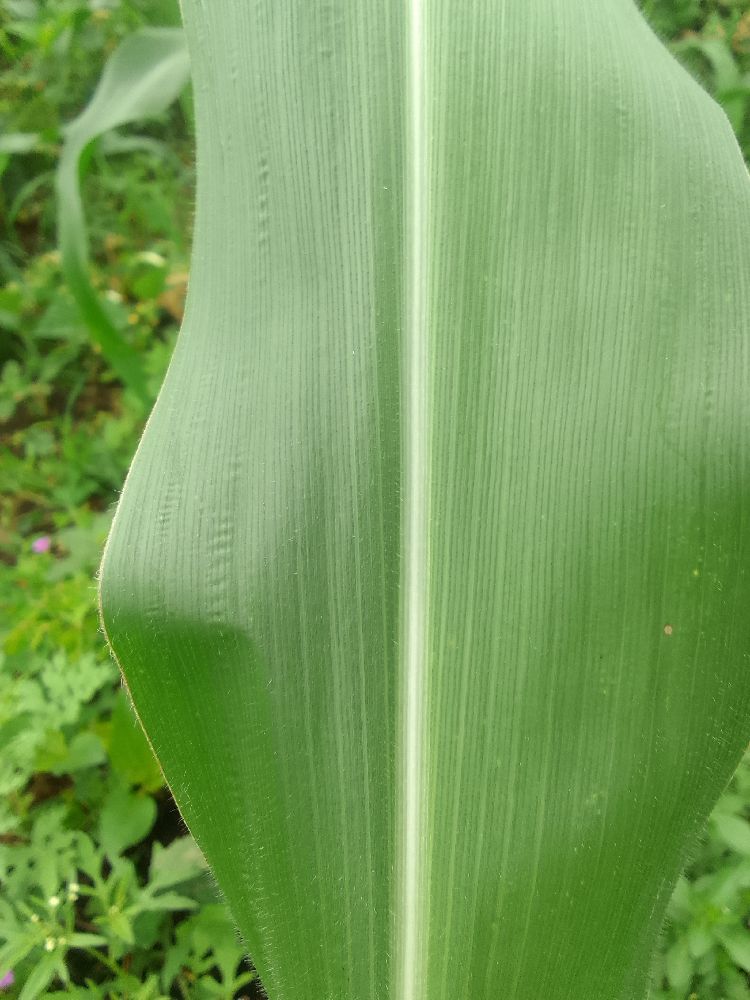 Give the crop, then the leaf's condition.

maize, healthy
